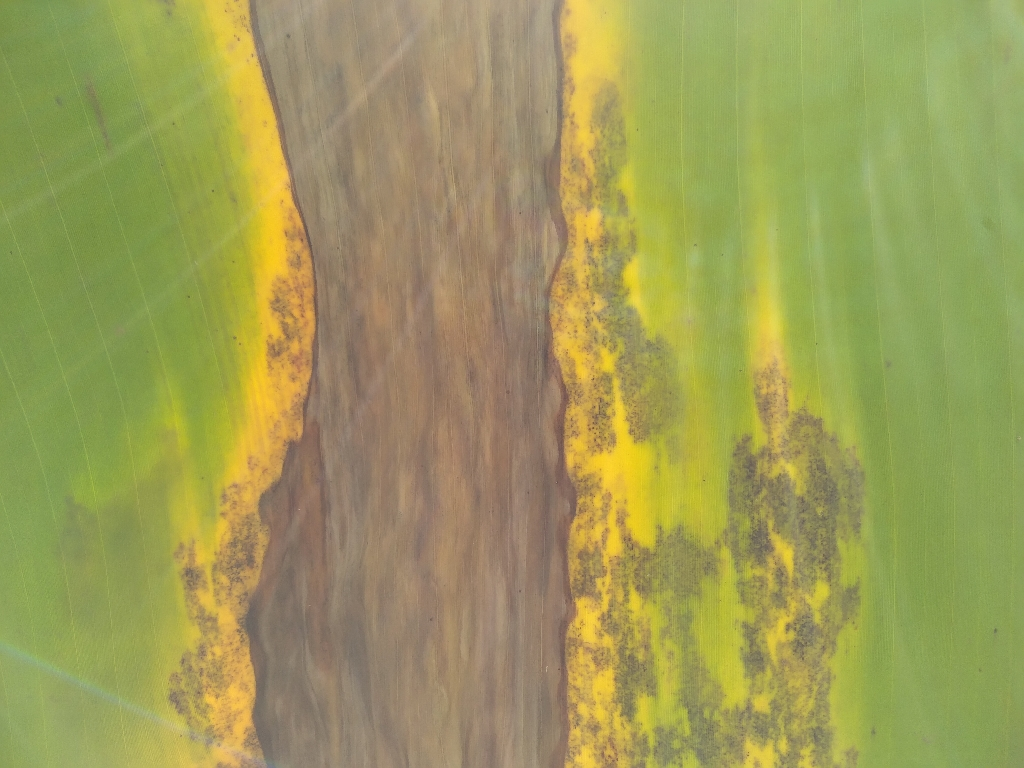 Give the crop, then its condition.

banana, black sigatoka
